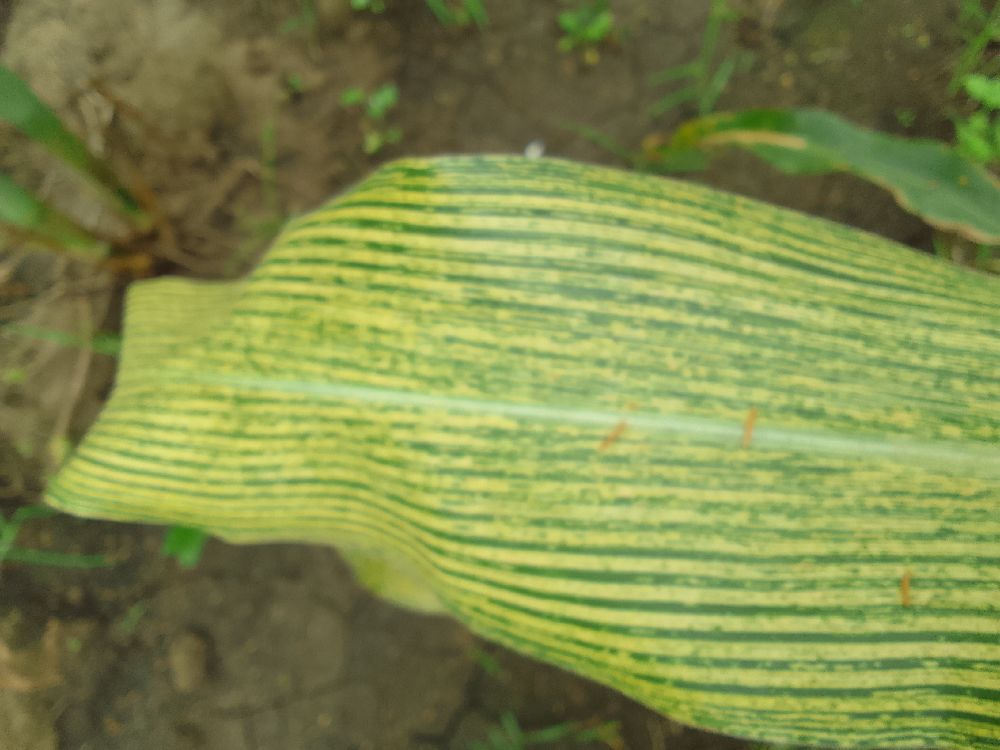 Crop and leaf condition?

maize, maize streak virus
